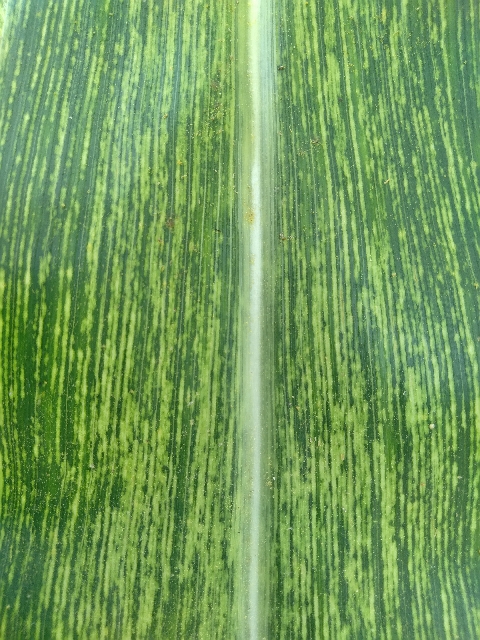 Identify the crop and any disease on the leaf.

maize, maize streak virus
